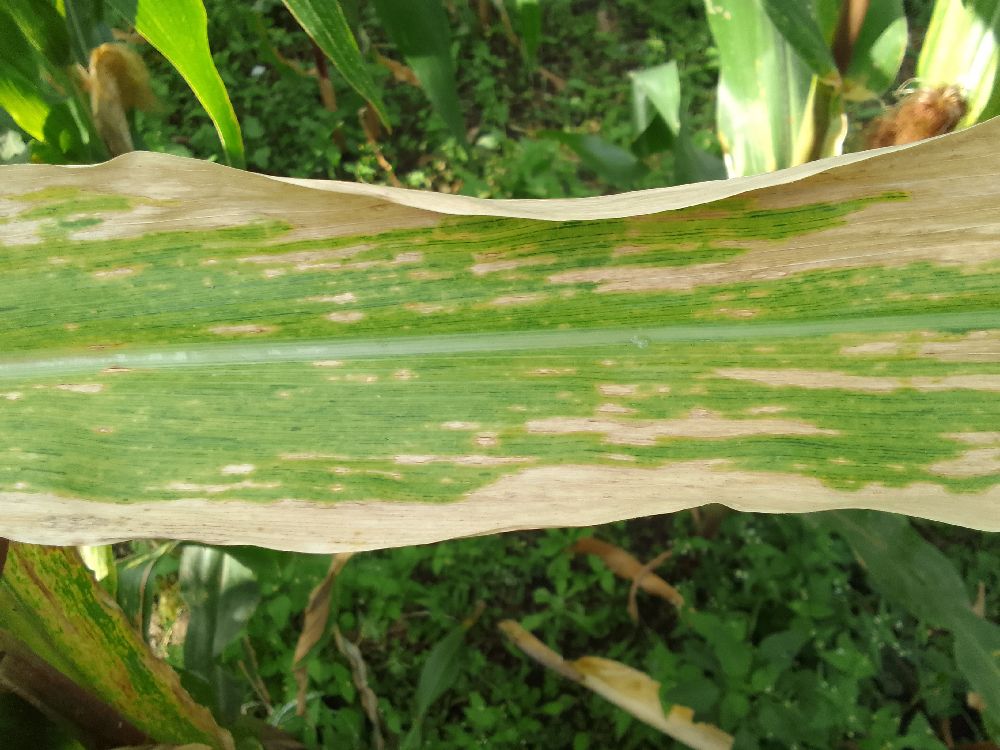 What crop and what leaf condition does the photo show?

maize, maize lethal necrosis
